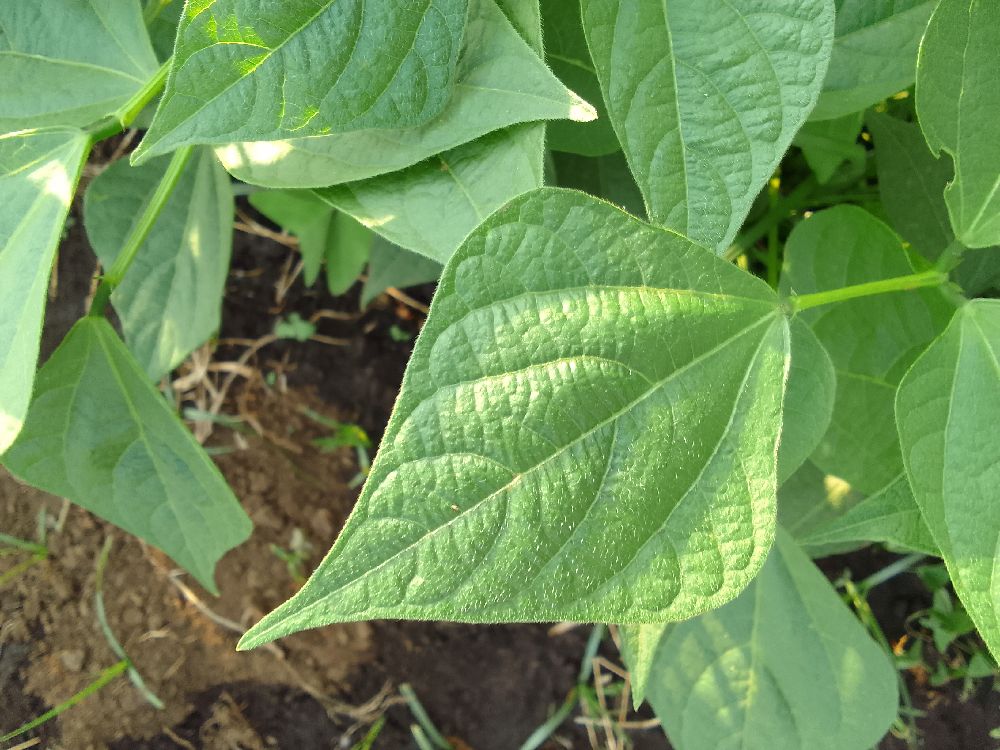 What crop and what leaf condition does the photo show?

common bean, healthy
